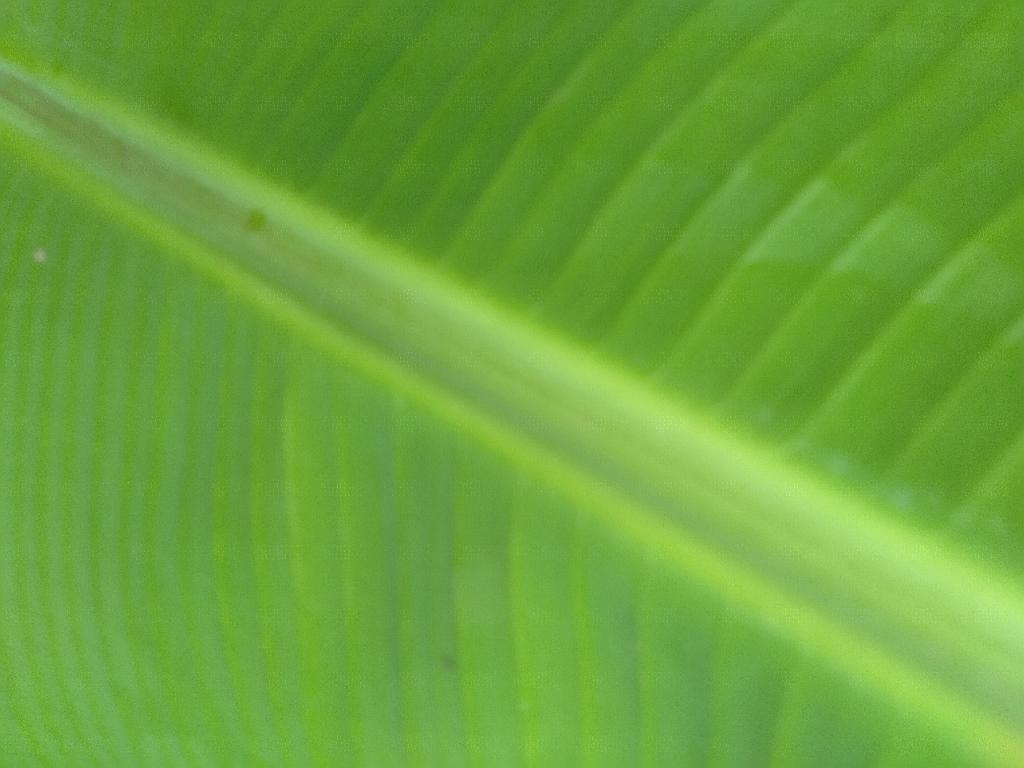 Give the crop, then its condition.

banana, healthy
